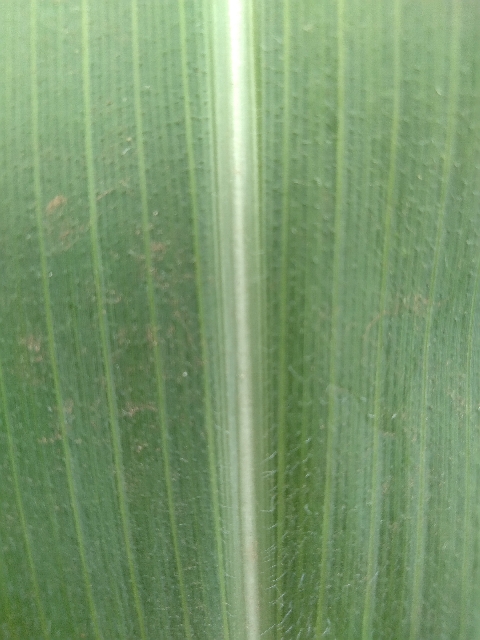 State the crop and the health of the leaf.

maize, healthy
